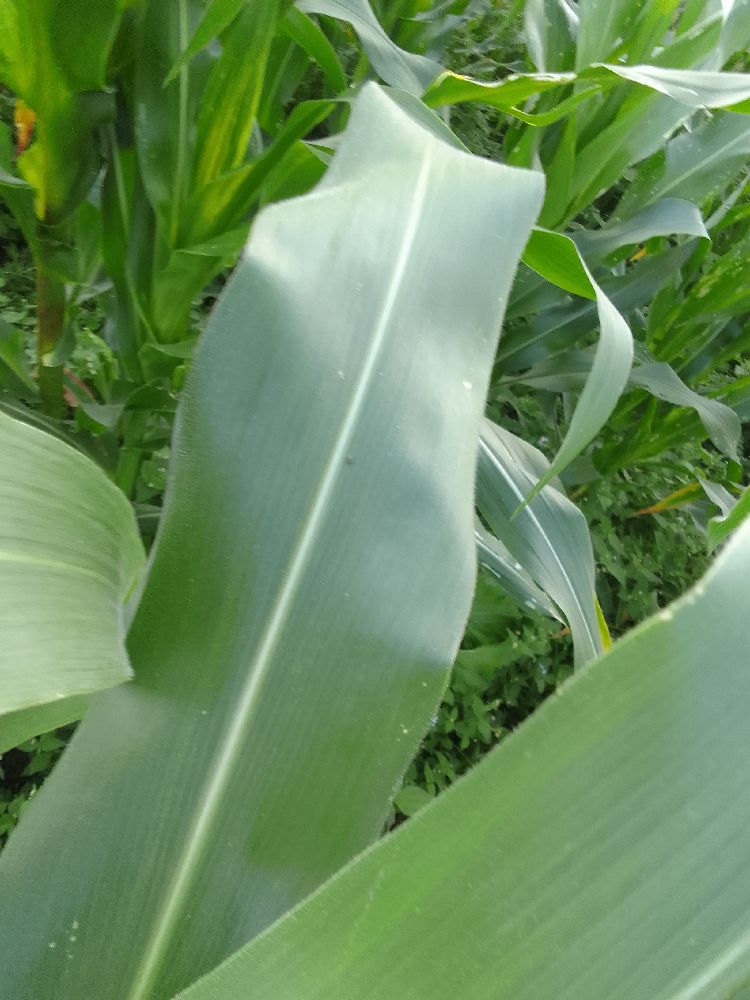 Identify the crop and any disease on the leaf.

maize, healthy
